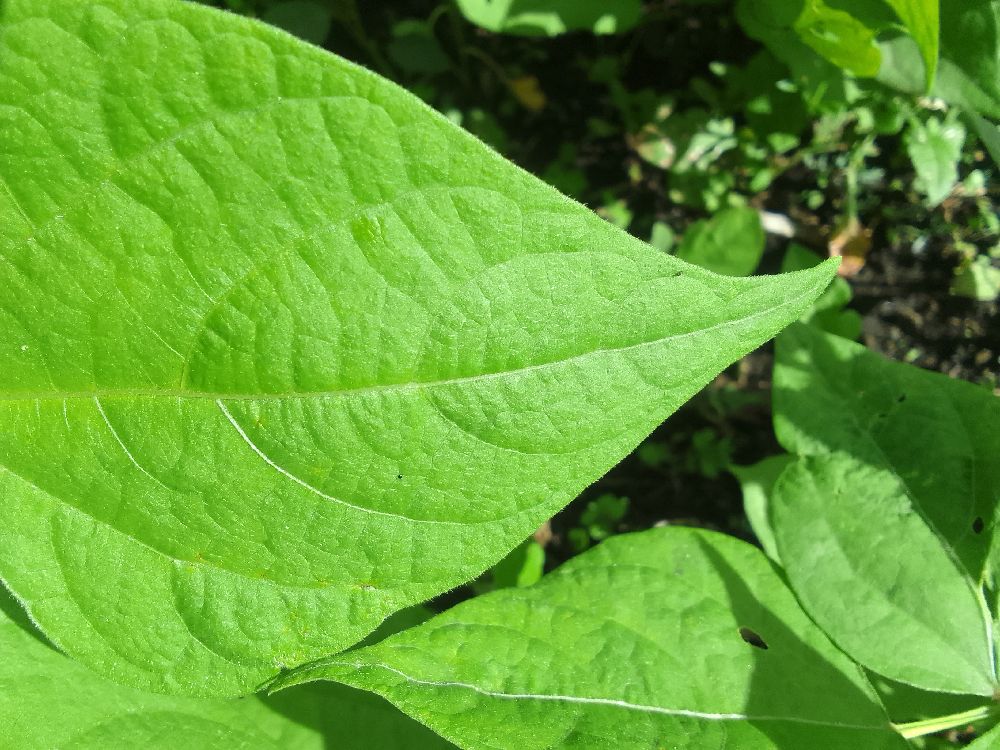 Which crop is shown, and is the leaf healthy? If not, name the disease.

common bean, healthy
